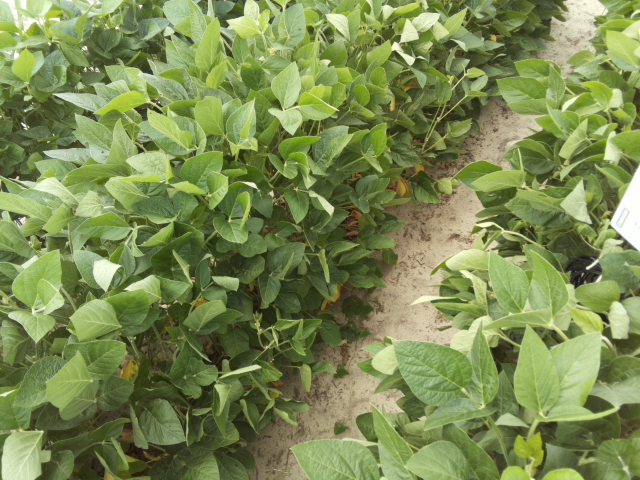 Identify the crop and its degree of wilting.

soybean, slight leaflet or petiole turgor loss in upper canopy
